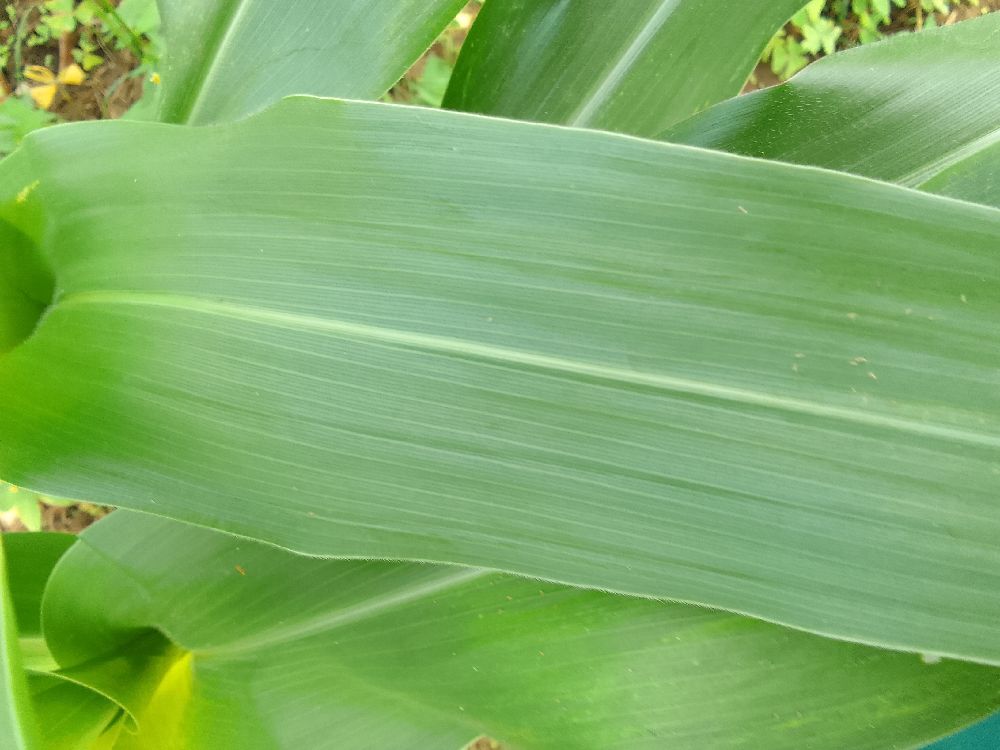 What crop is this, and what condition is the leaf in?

maize, healthy
